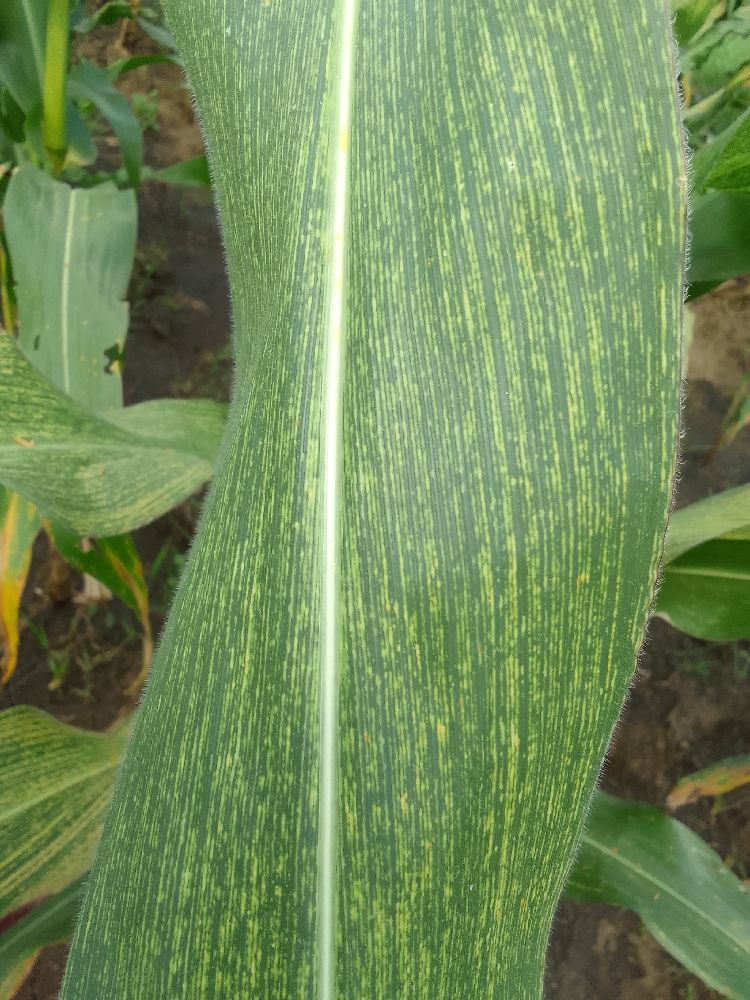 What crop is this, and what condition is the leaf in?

maize, maize streak virus
